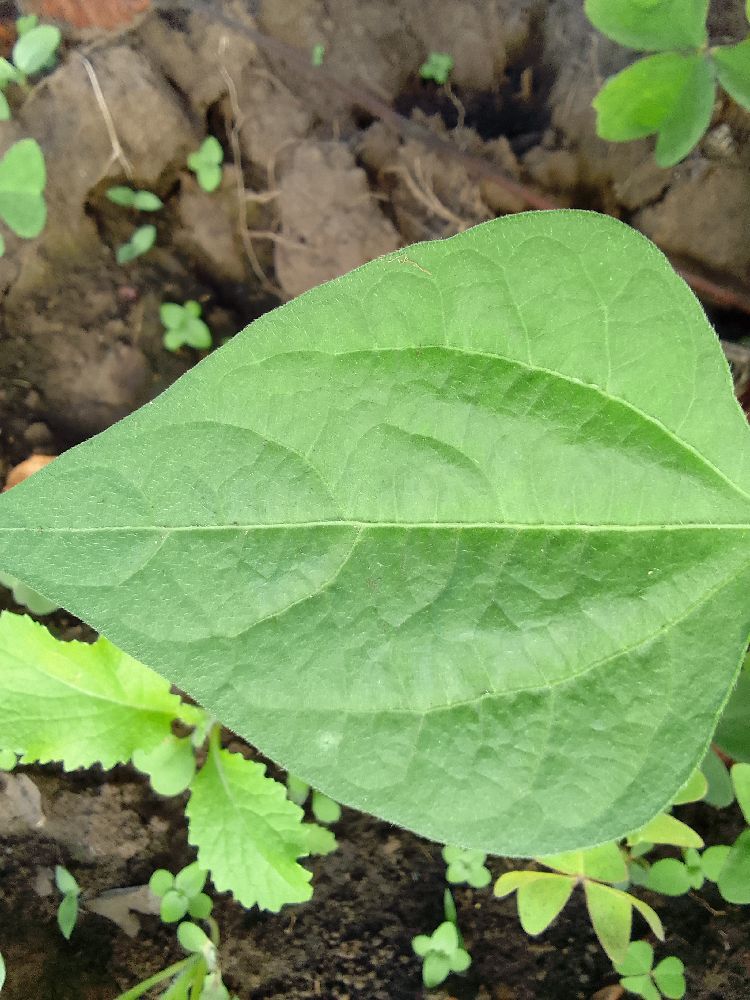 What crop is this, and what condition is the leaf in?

common bean, healthy
